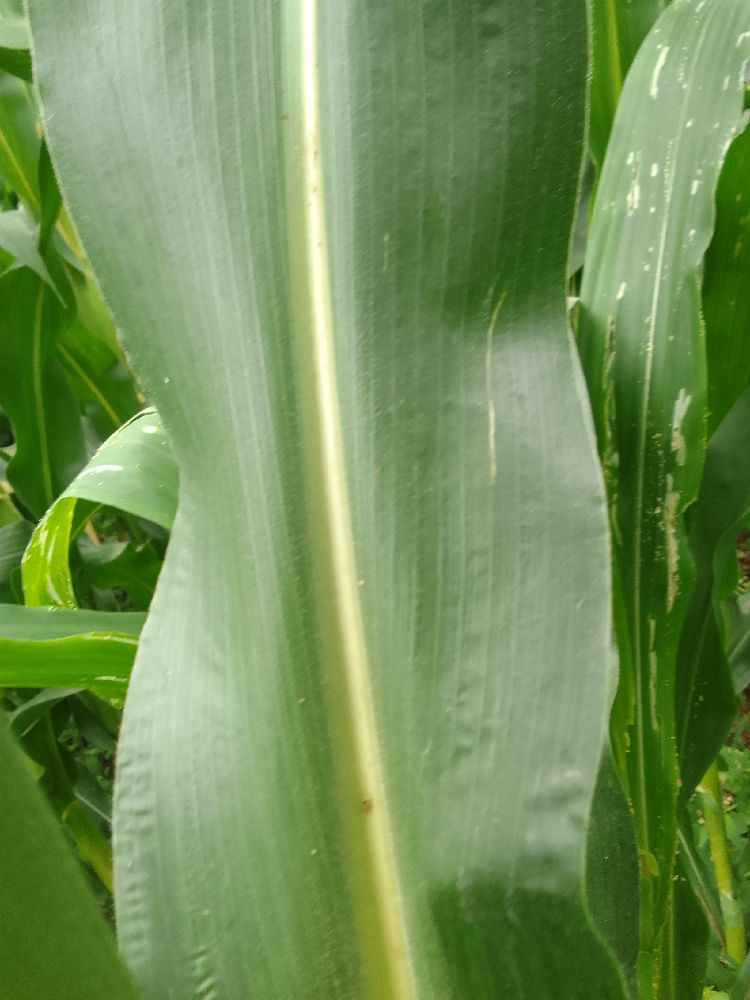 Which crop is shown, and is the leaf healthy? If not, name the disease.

maize, healthy
